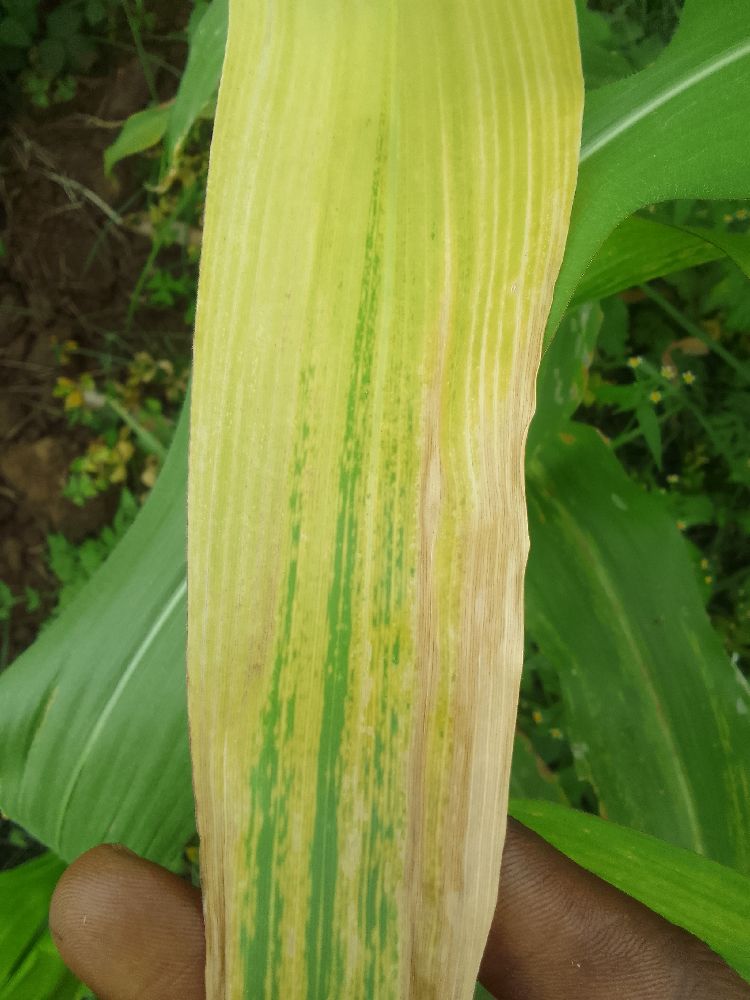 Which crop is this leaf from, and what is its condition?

maize, maize lethal necrosis
